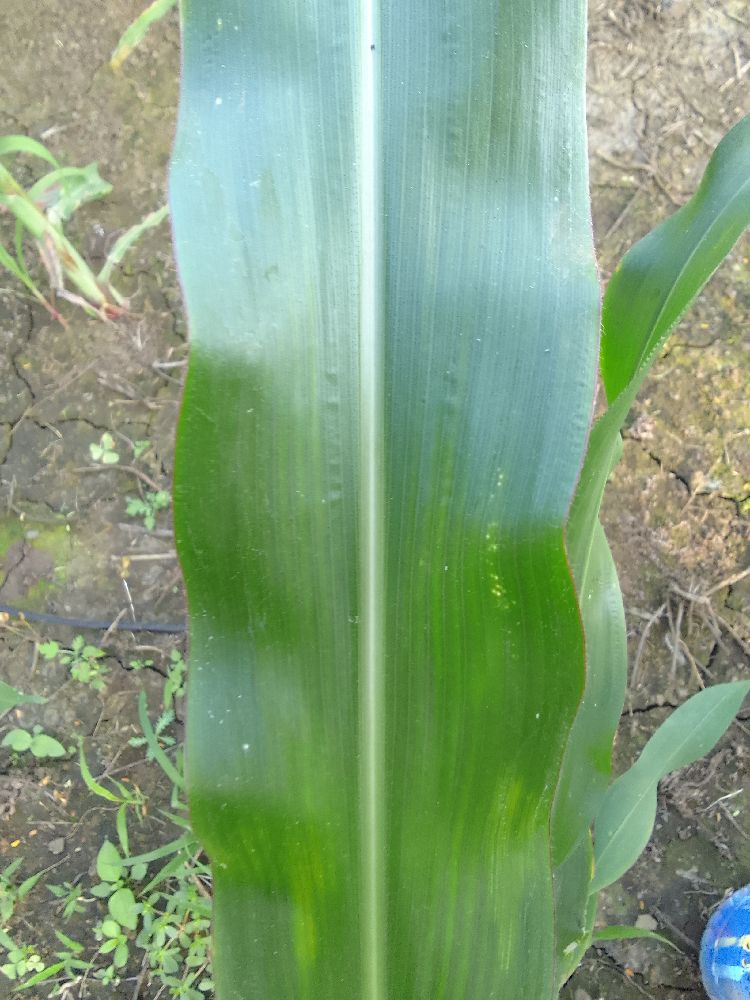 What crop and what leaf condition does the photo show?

maize, healthy
